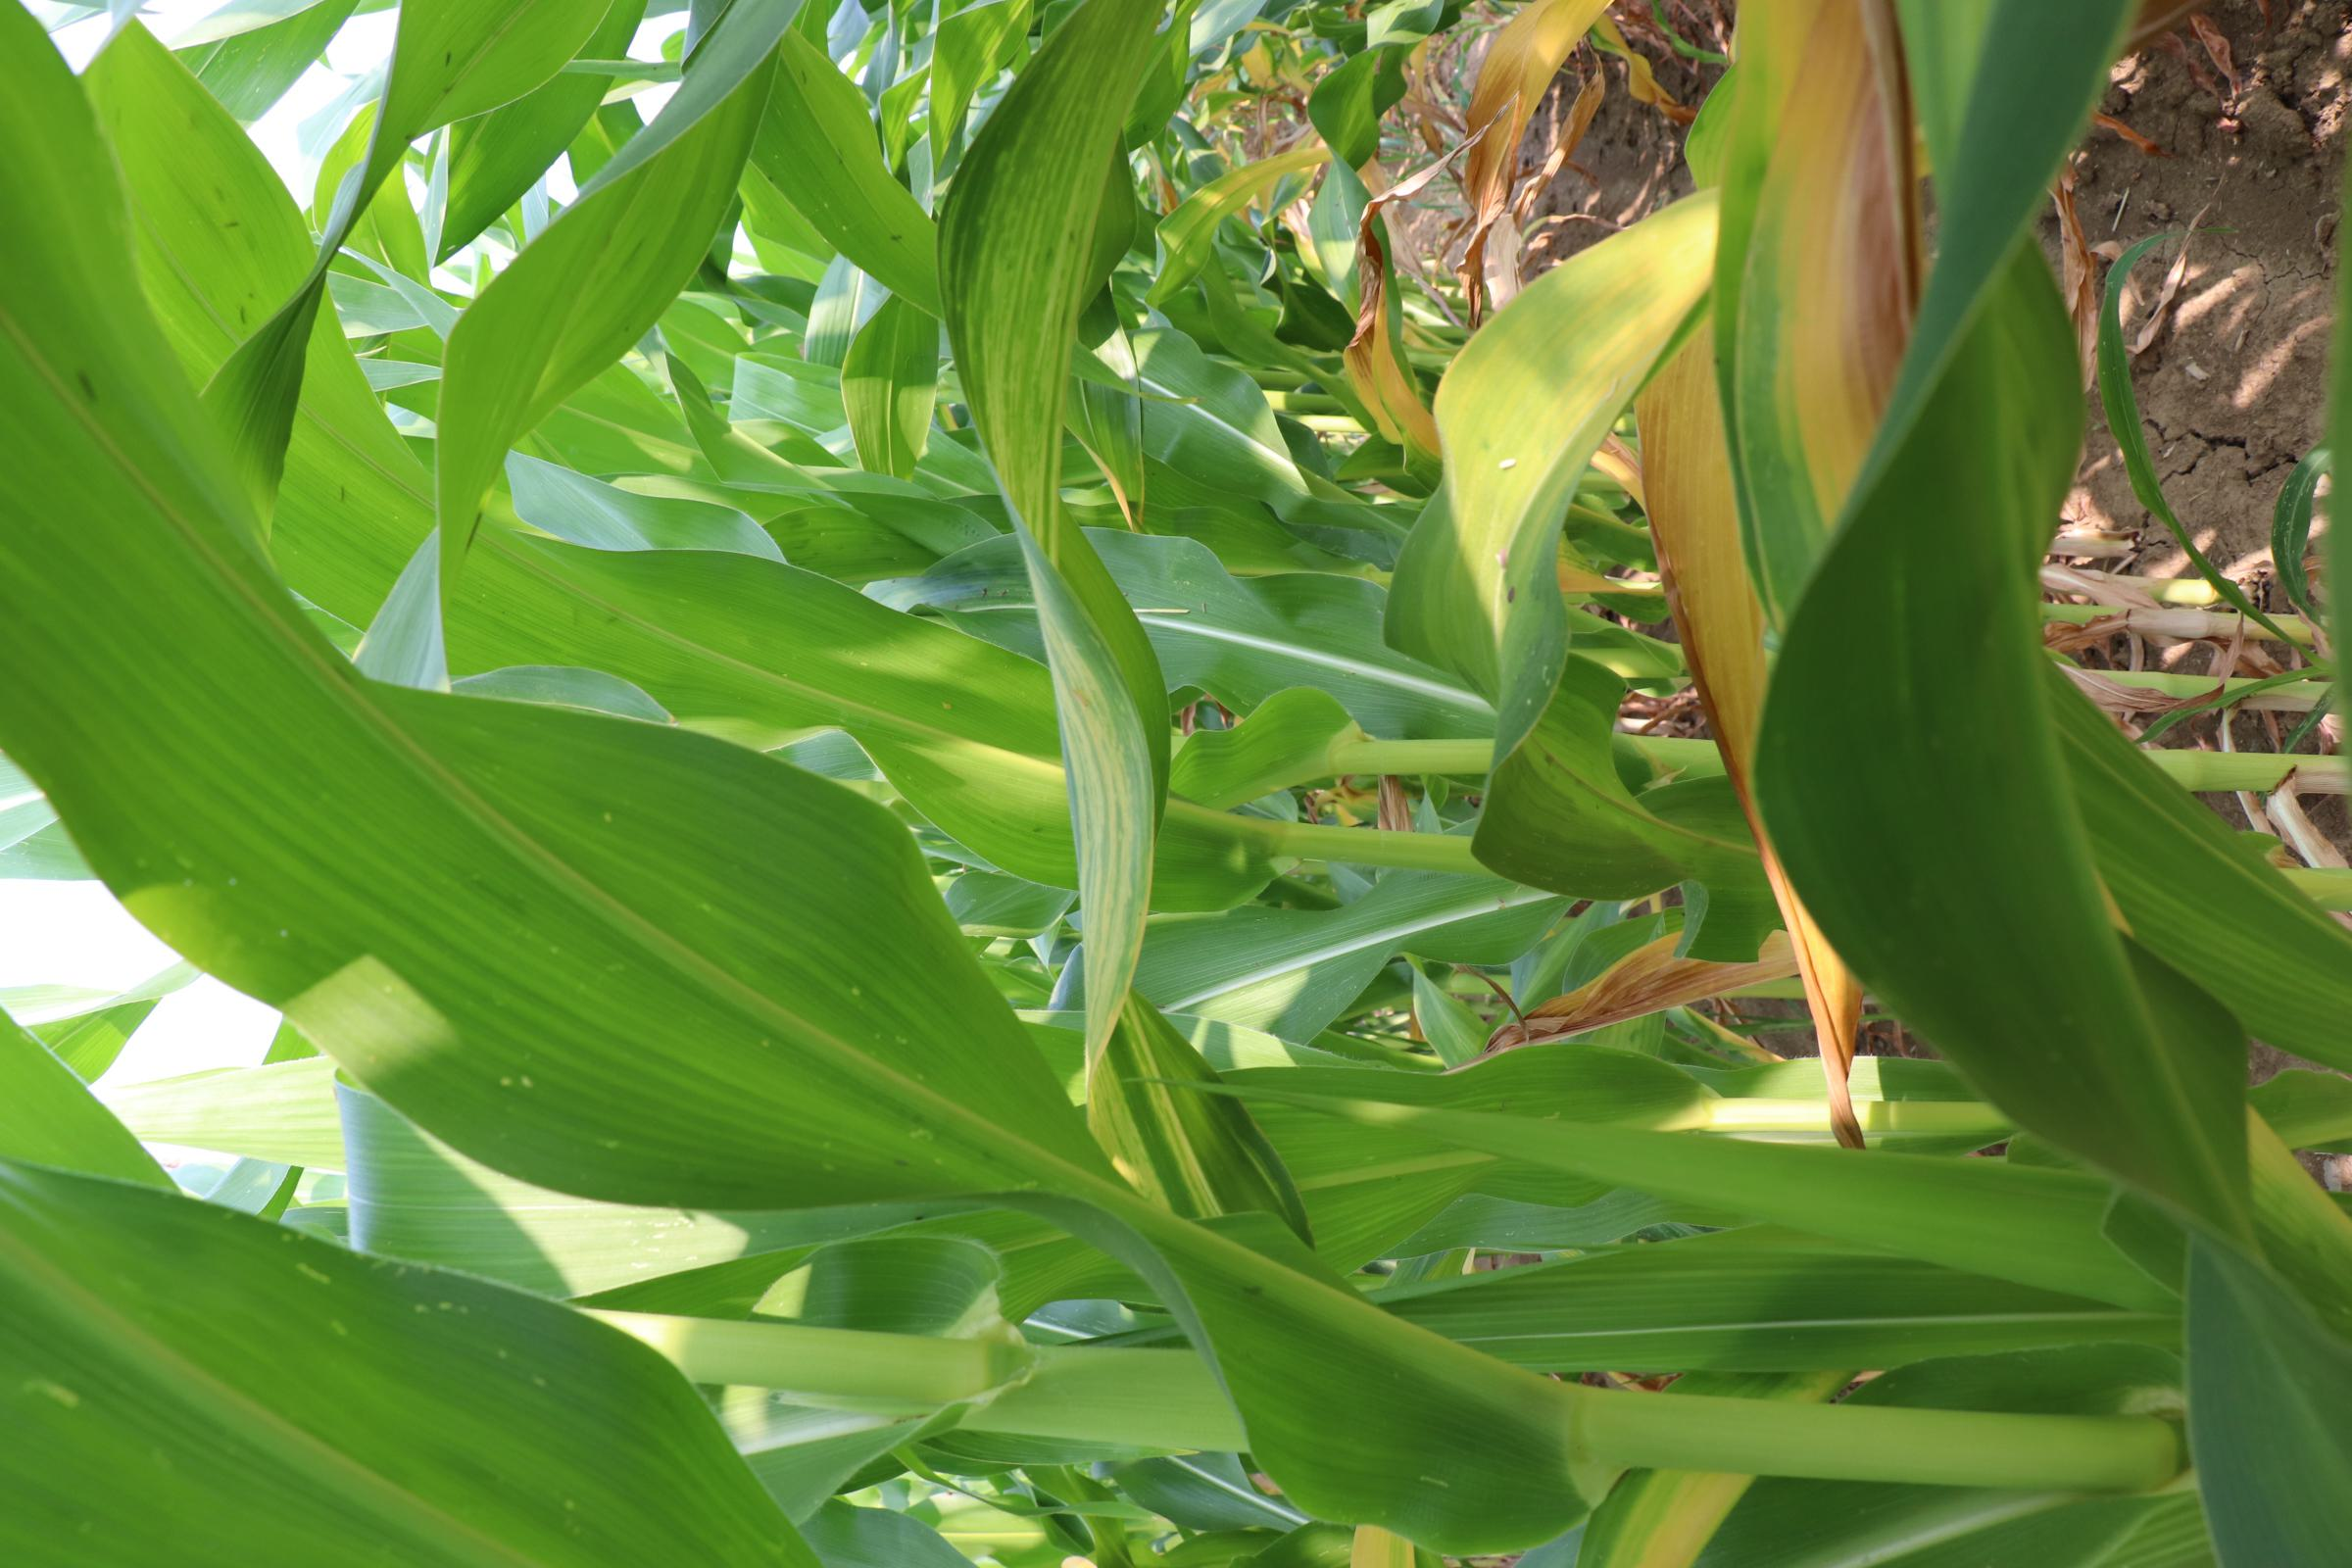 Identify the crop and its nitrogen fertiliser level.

maize, no added nitrogen
